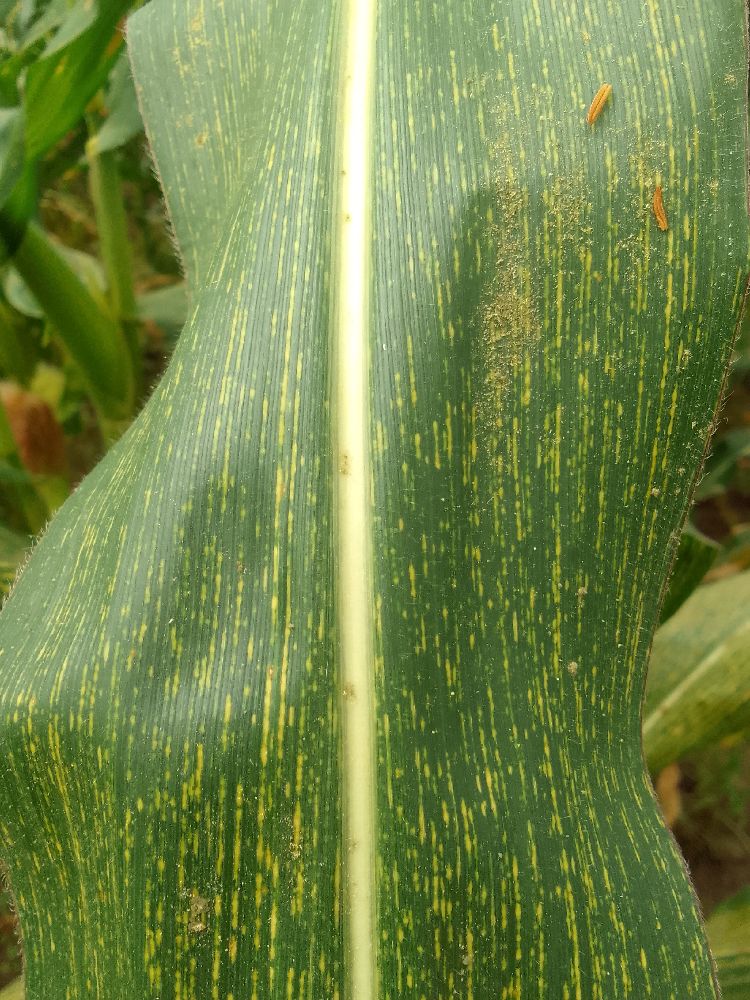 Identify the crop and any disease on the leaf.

maize, maize streak virus
